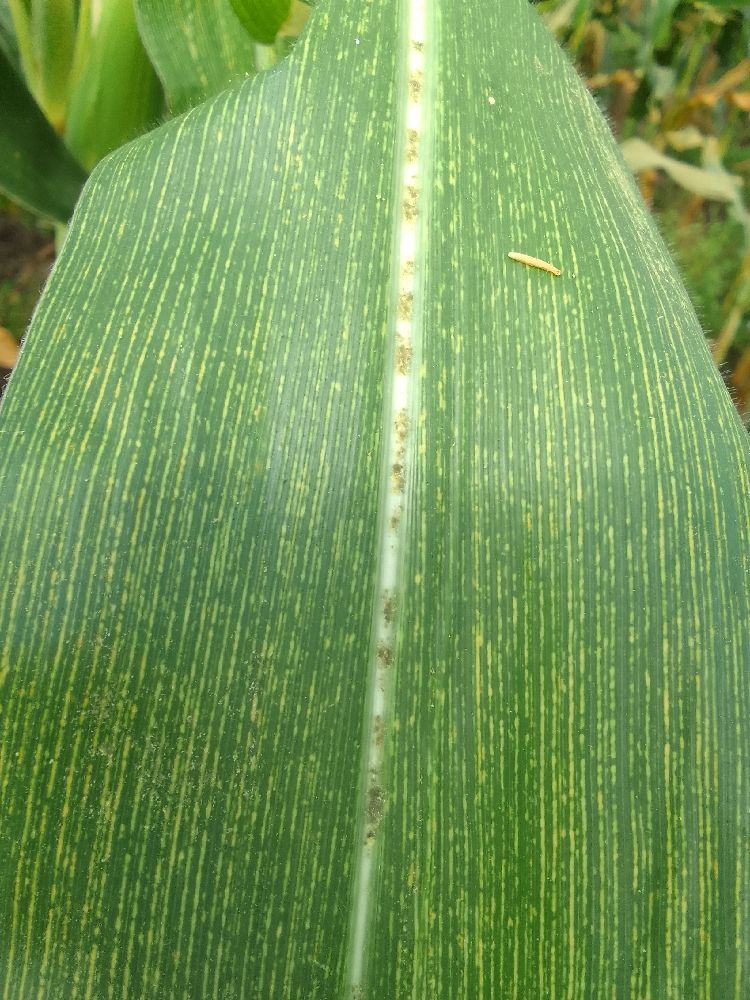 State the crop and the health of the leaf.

maize, maize streak virus
